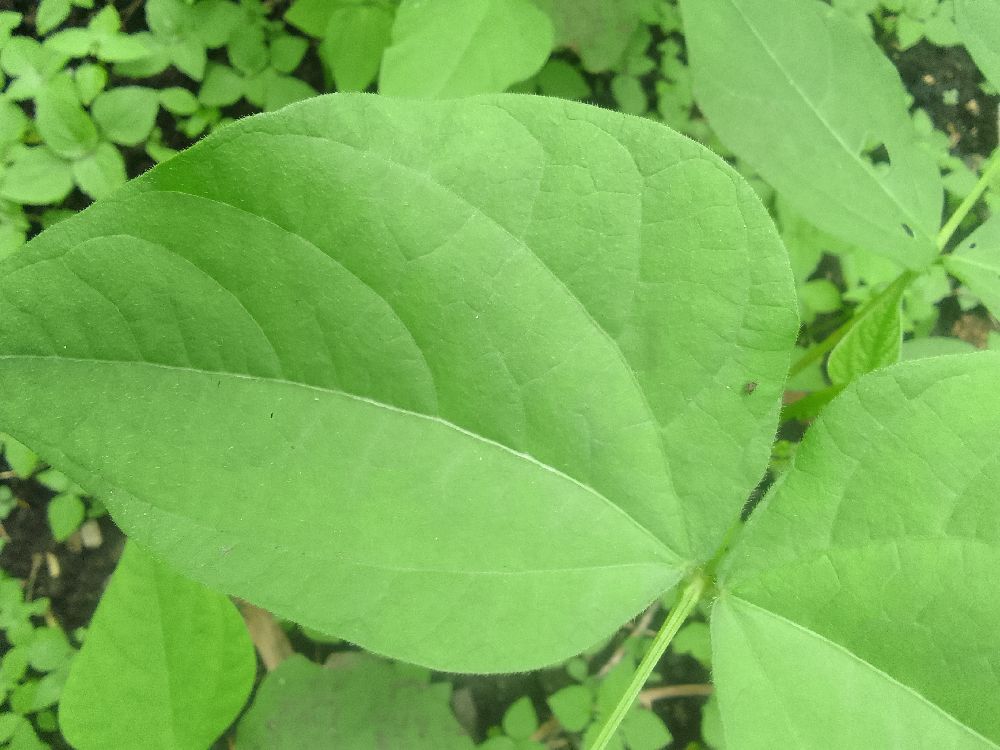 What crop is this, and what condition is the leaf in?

common bean, healthy
